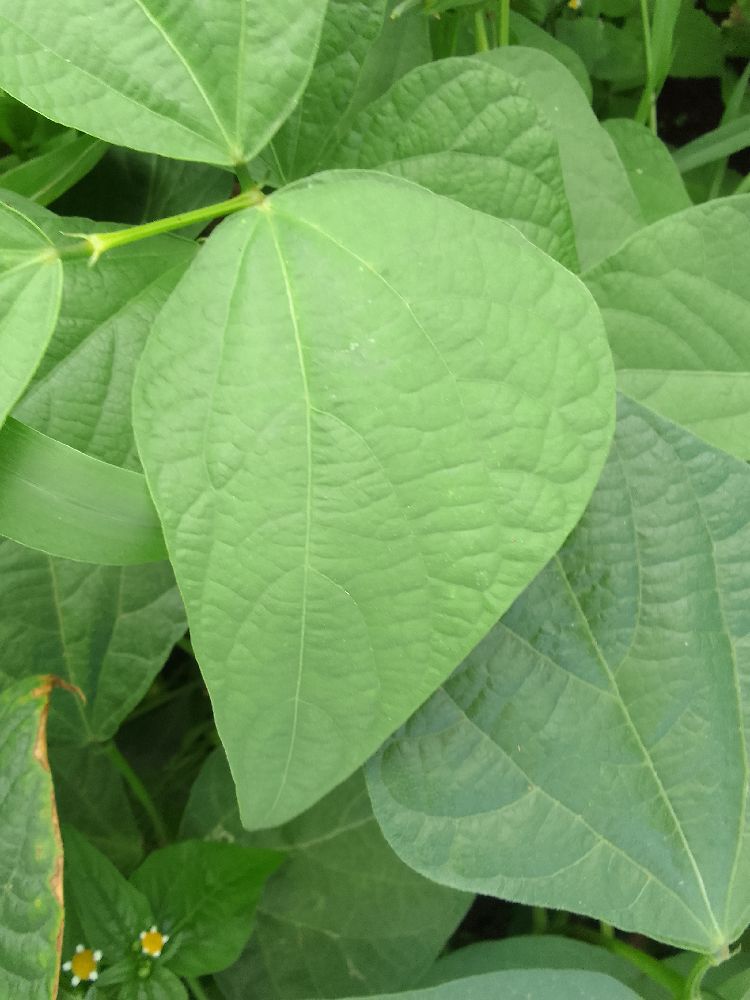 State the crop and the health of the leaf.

common bean, healthy
